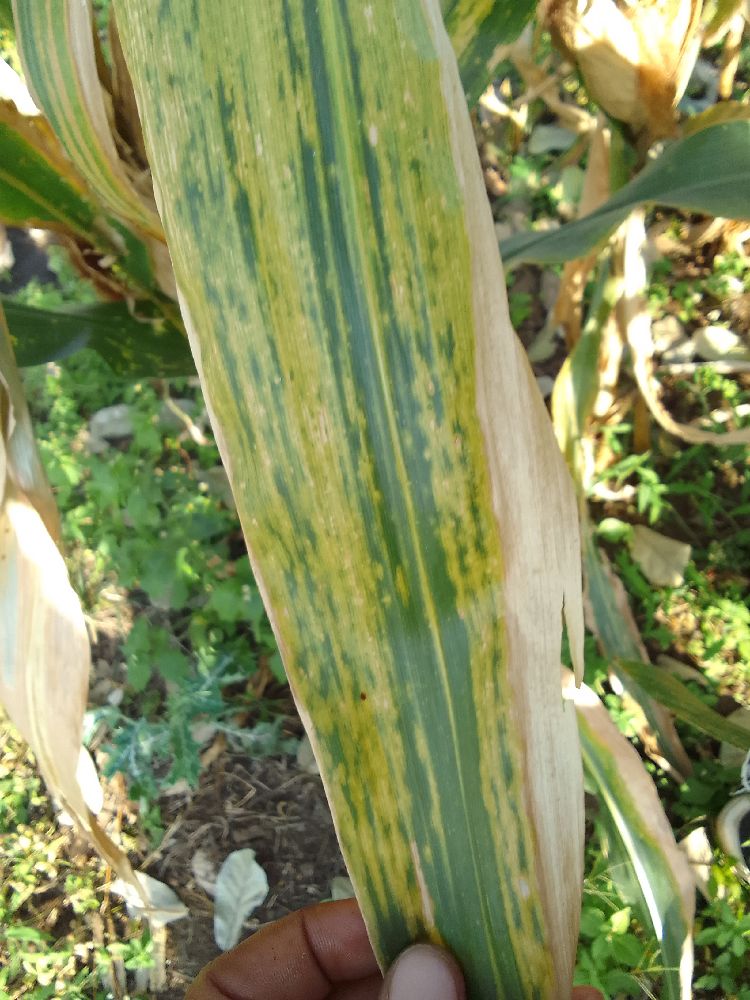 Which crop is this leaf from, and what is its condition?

maize, maize lethal necrosis
